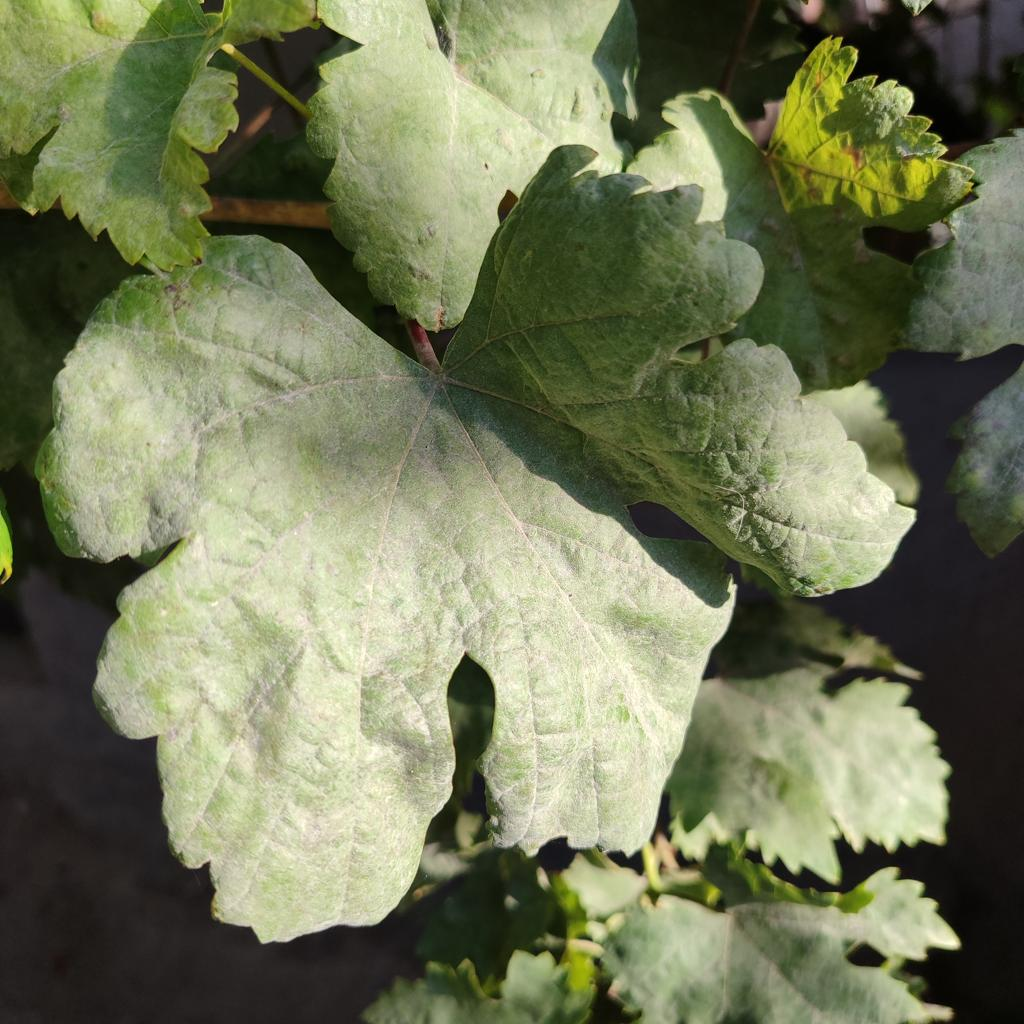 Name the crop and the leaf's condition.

grapevine, powdery mildew
